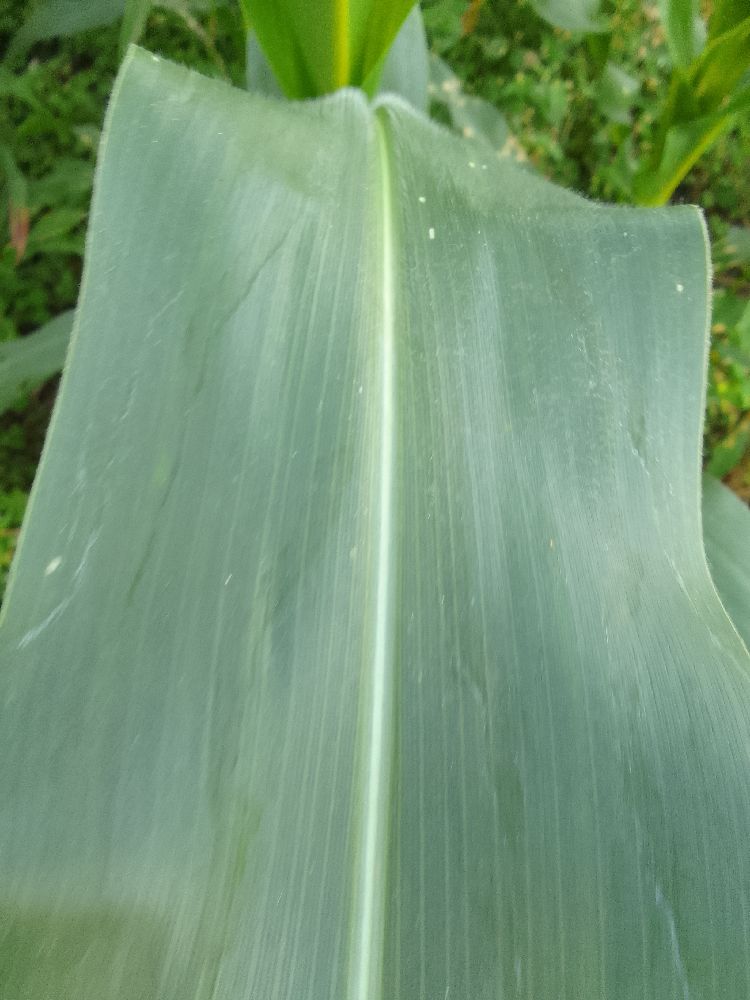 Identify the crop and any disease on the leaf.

maize, healthy
